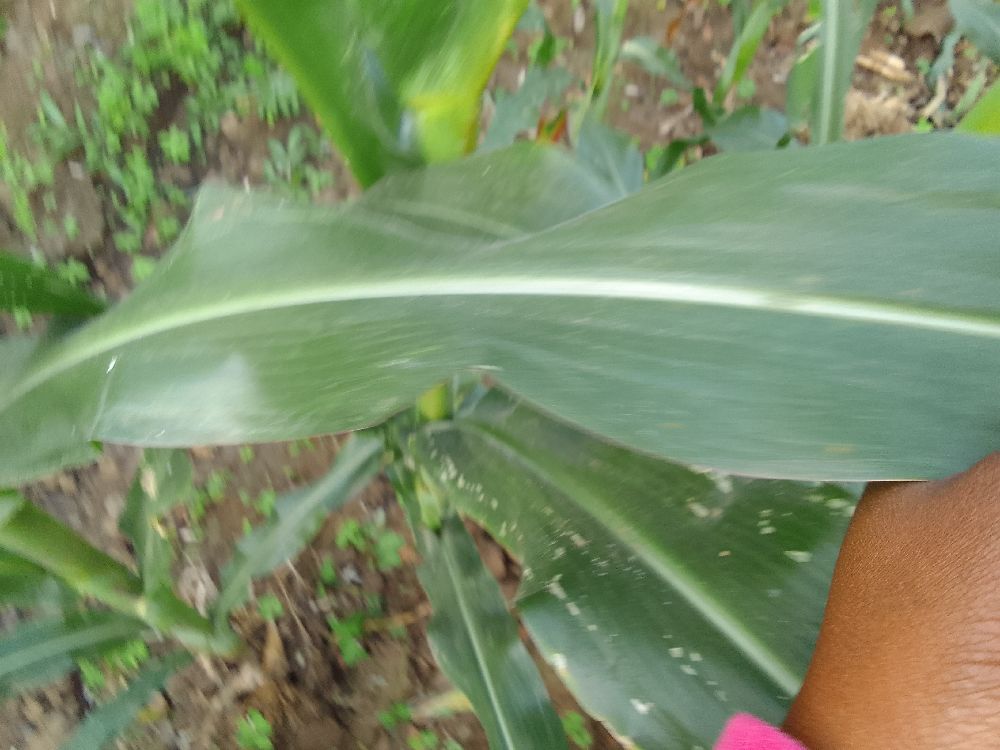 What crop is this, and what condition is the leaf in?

maize, healthy
